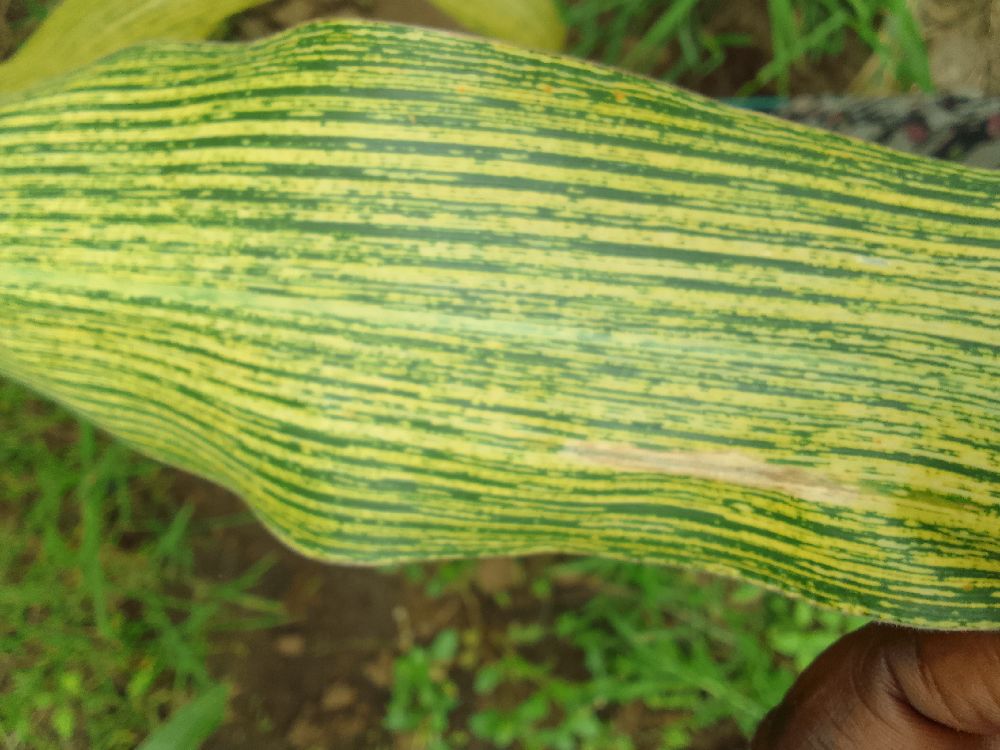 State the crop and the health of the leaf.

maize, maize streak virus
